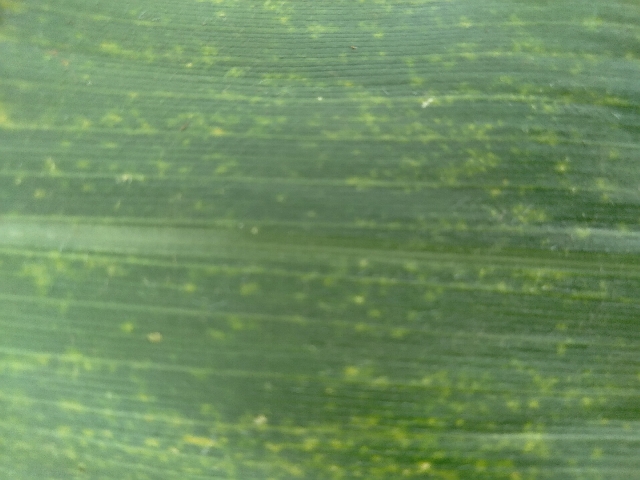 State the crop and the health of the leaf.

maize, maize lethal necrosis
